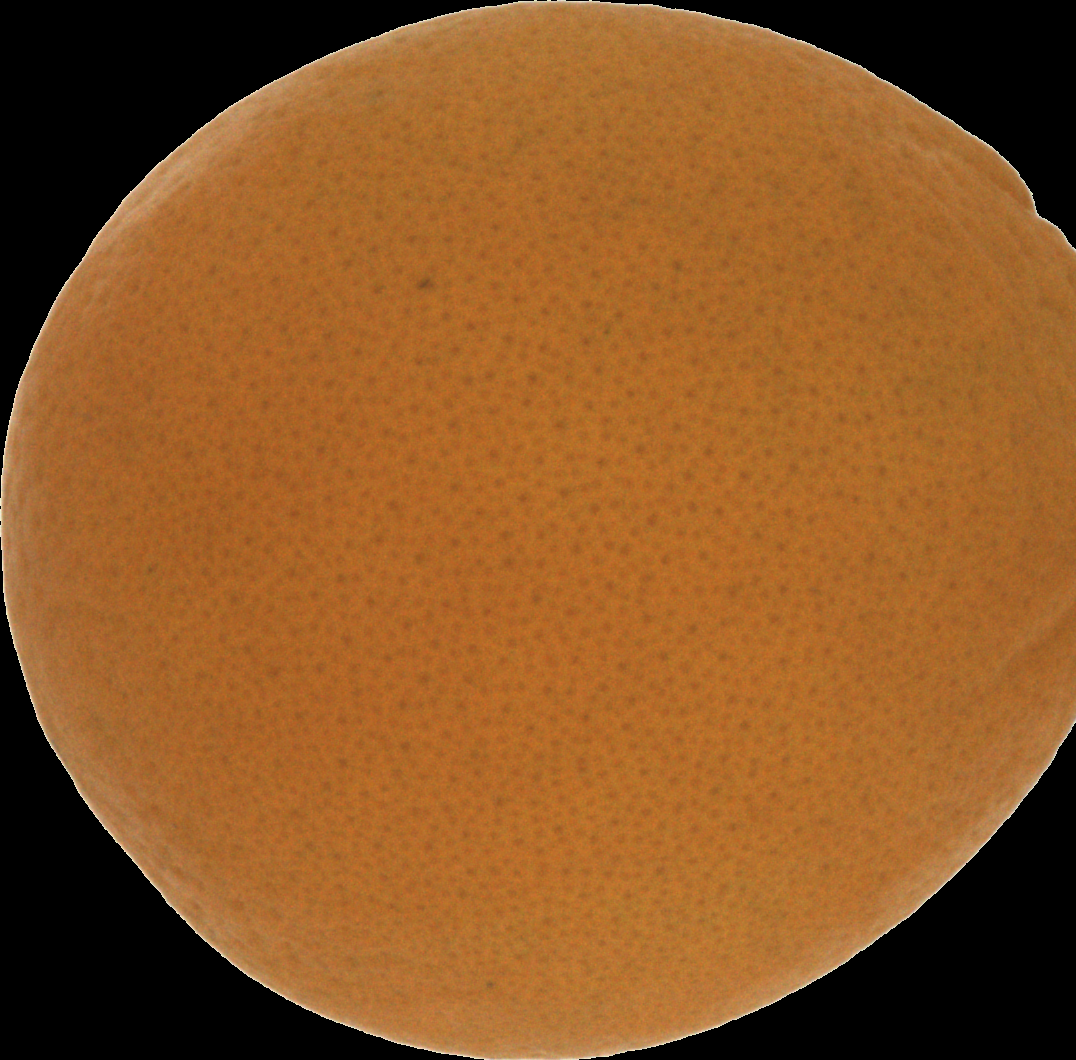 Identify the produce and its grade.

orange, good
